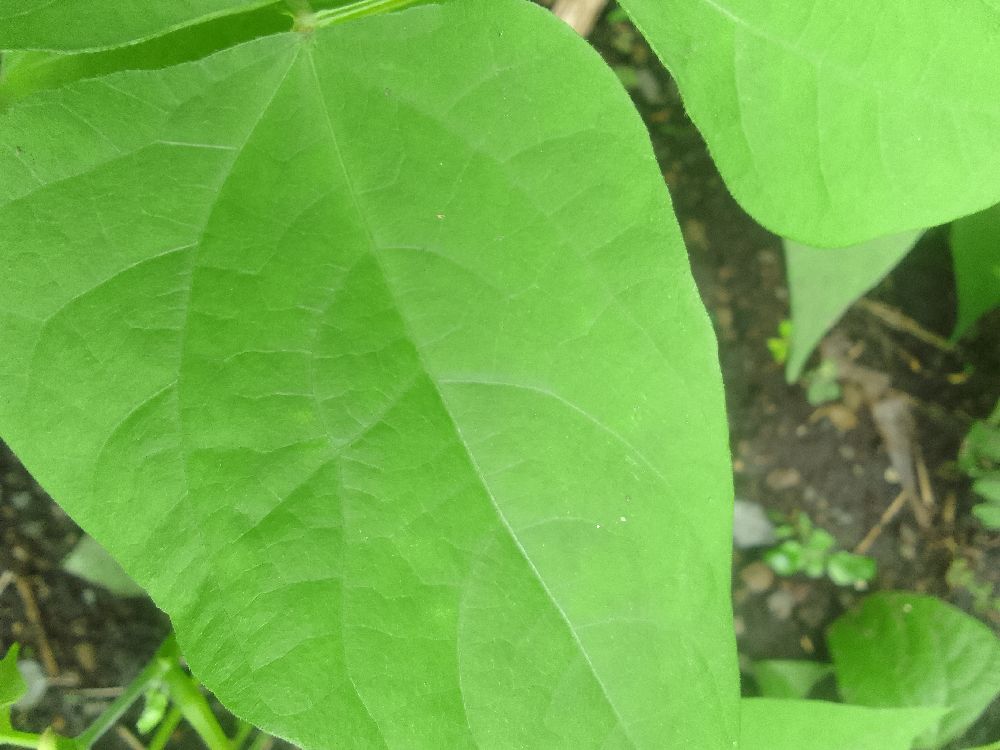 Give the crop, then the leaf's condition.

common bean, healthy
